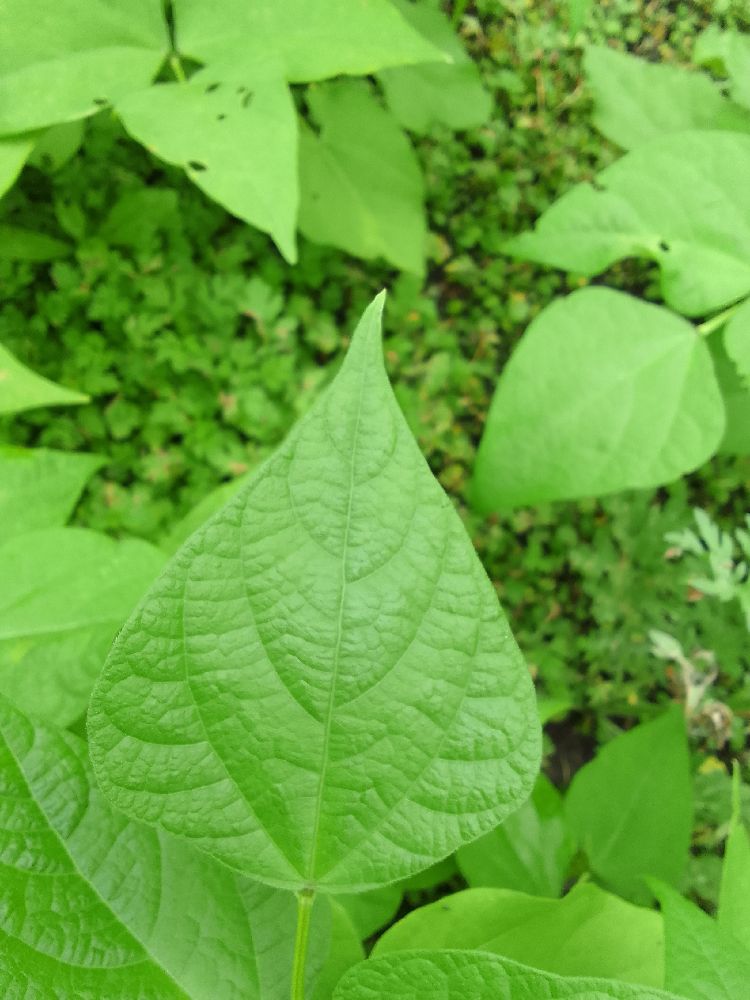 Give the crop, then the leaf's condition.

common bean, healthy
